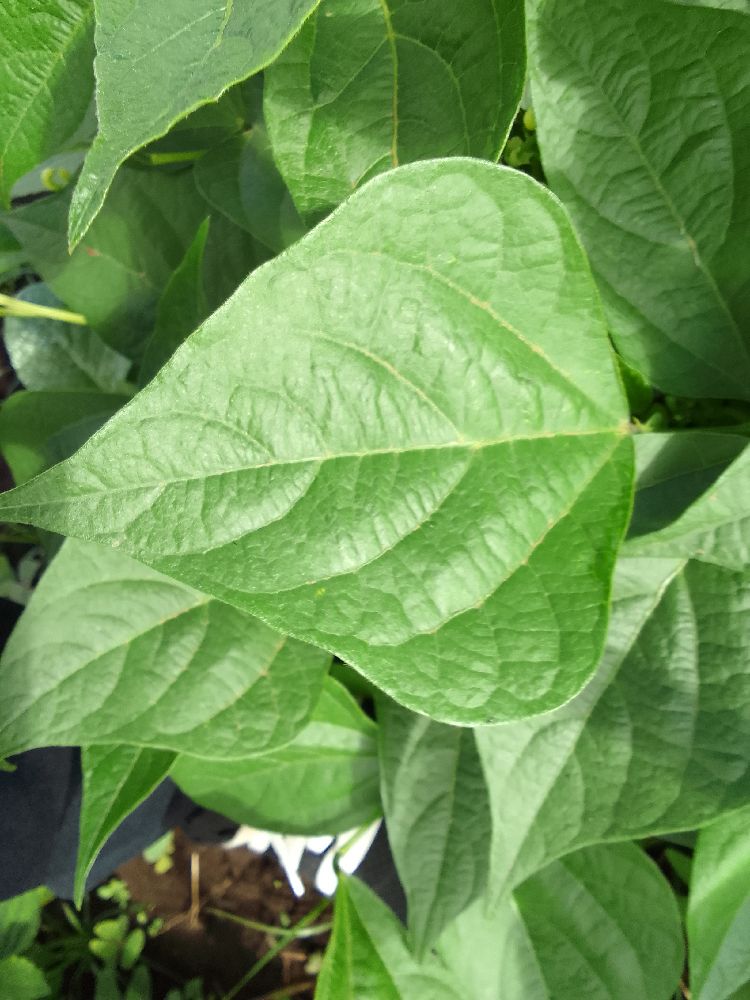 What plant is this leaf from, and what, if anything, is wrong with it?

common bean, healthy
